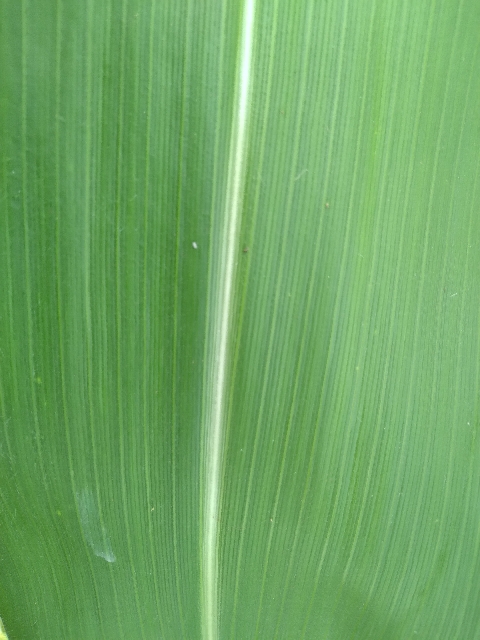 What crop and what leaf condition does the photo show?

maize, healthy
